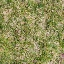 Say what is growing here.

grass
